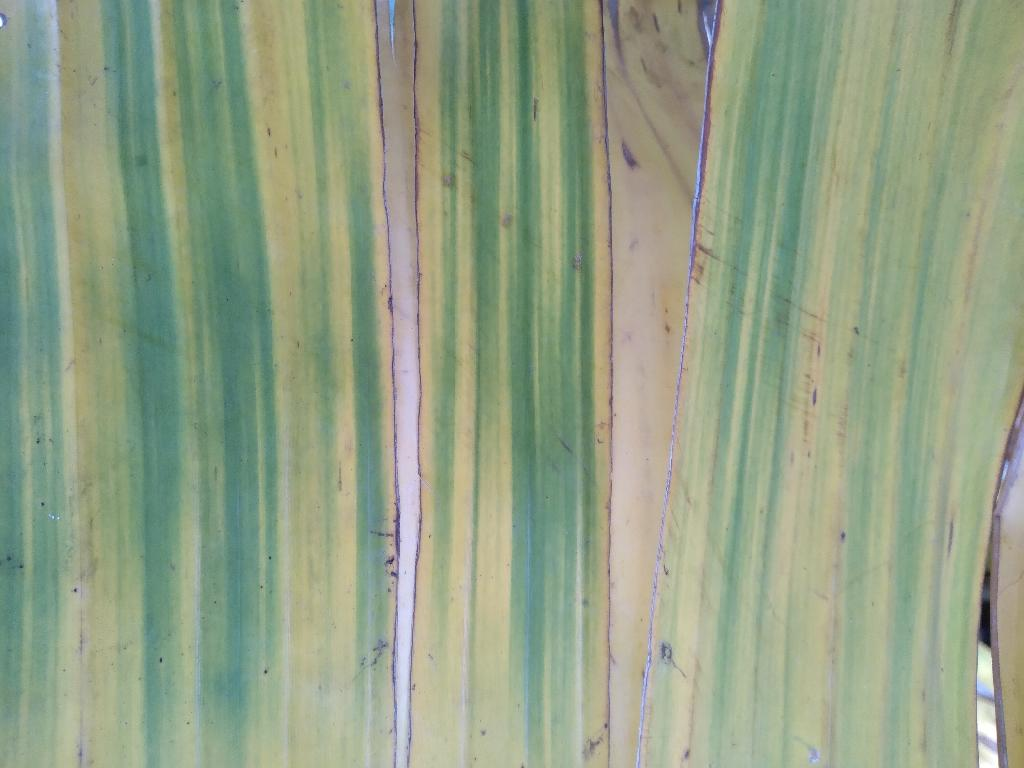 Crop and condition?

banana, fusarium wilt race 1
